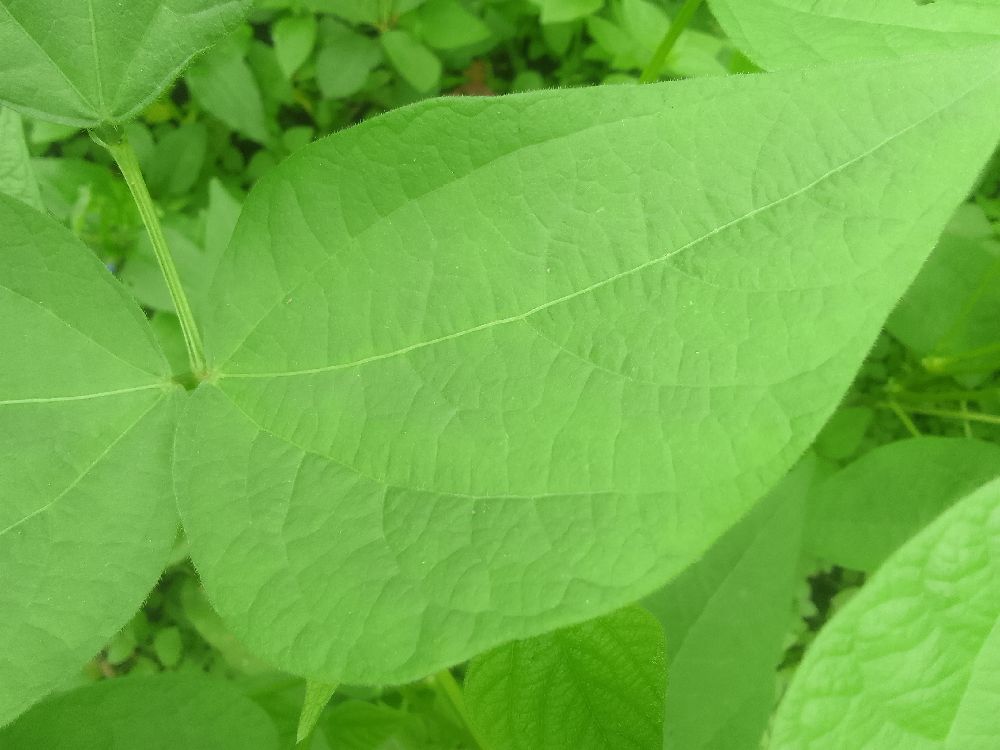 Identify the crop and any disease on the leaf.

common bean, healthy
